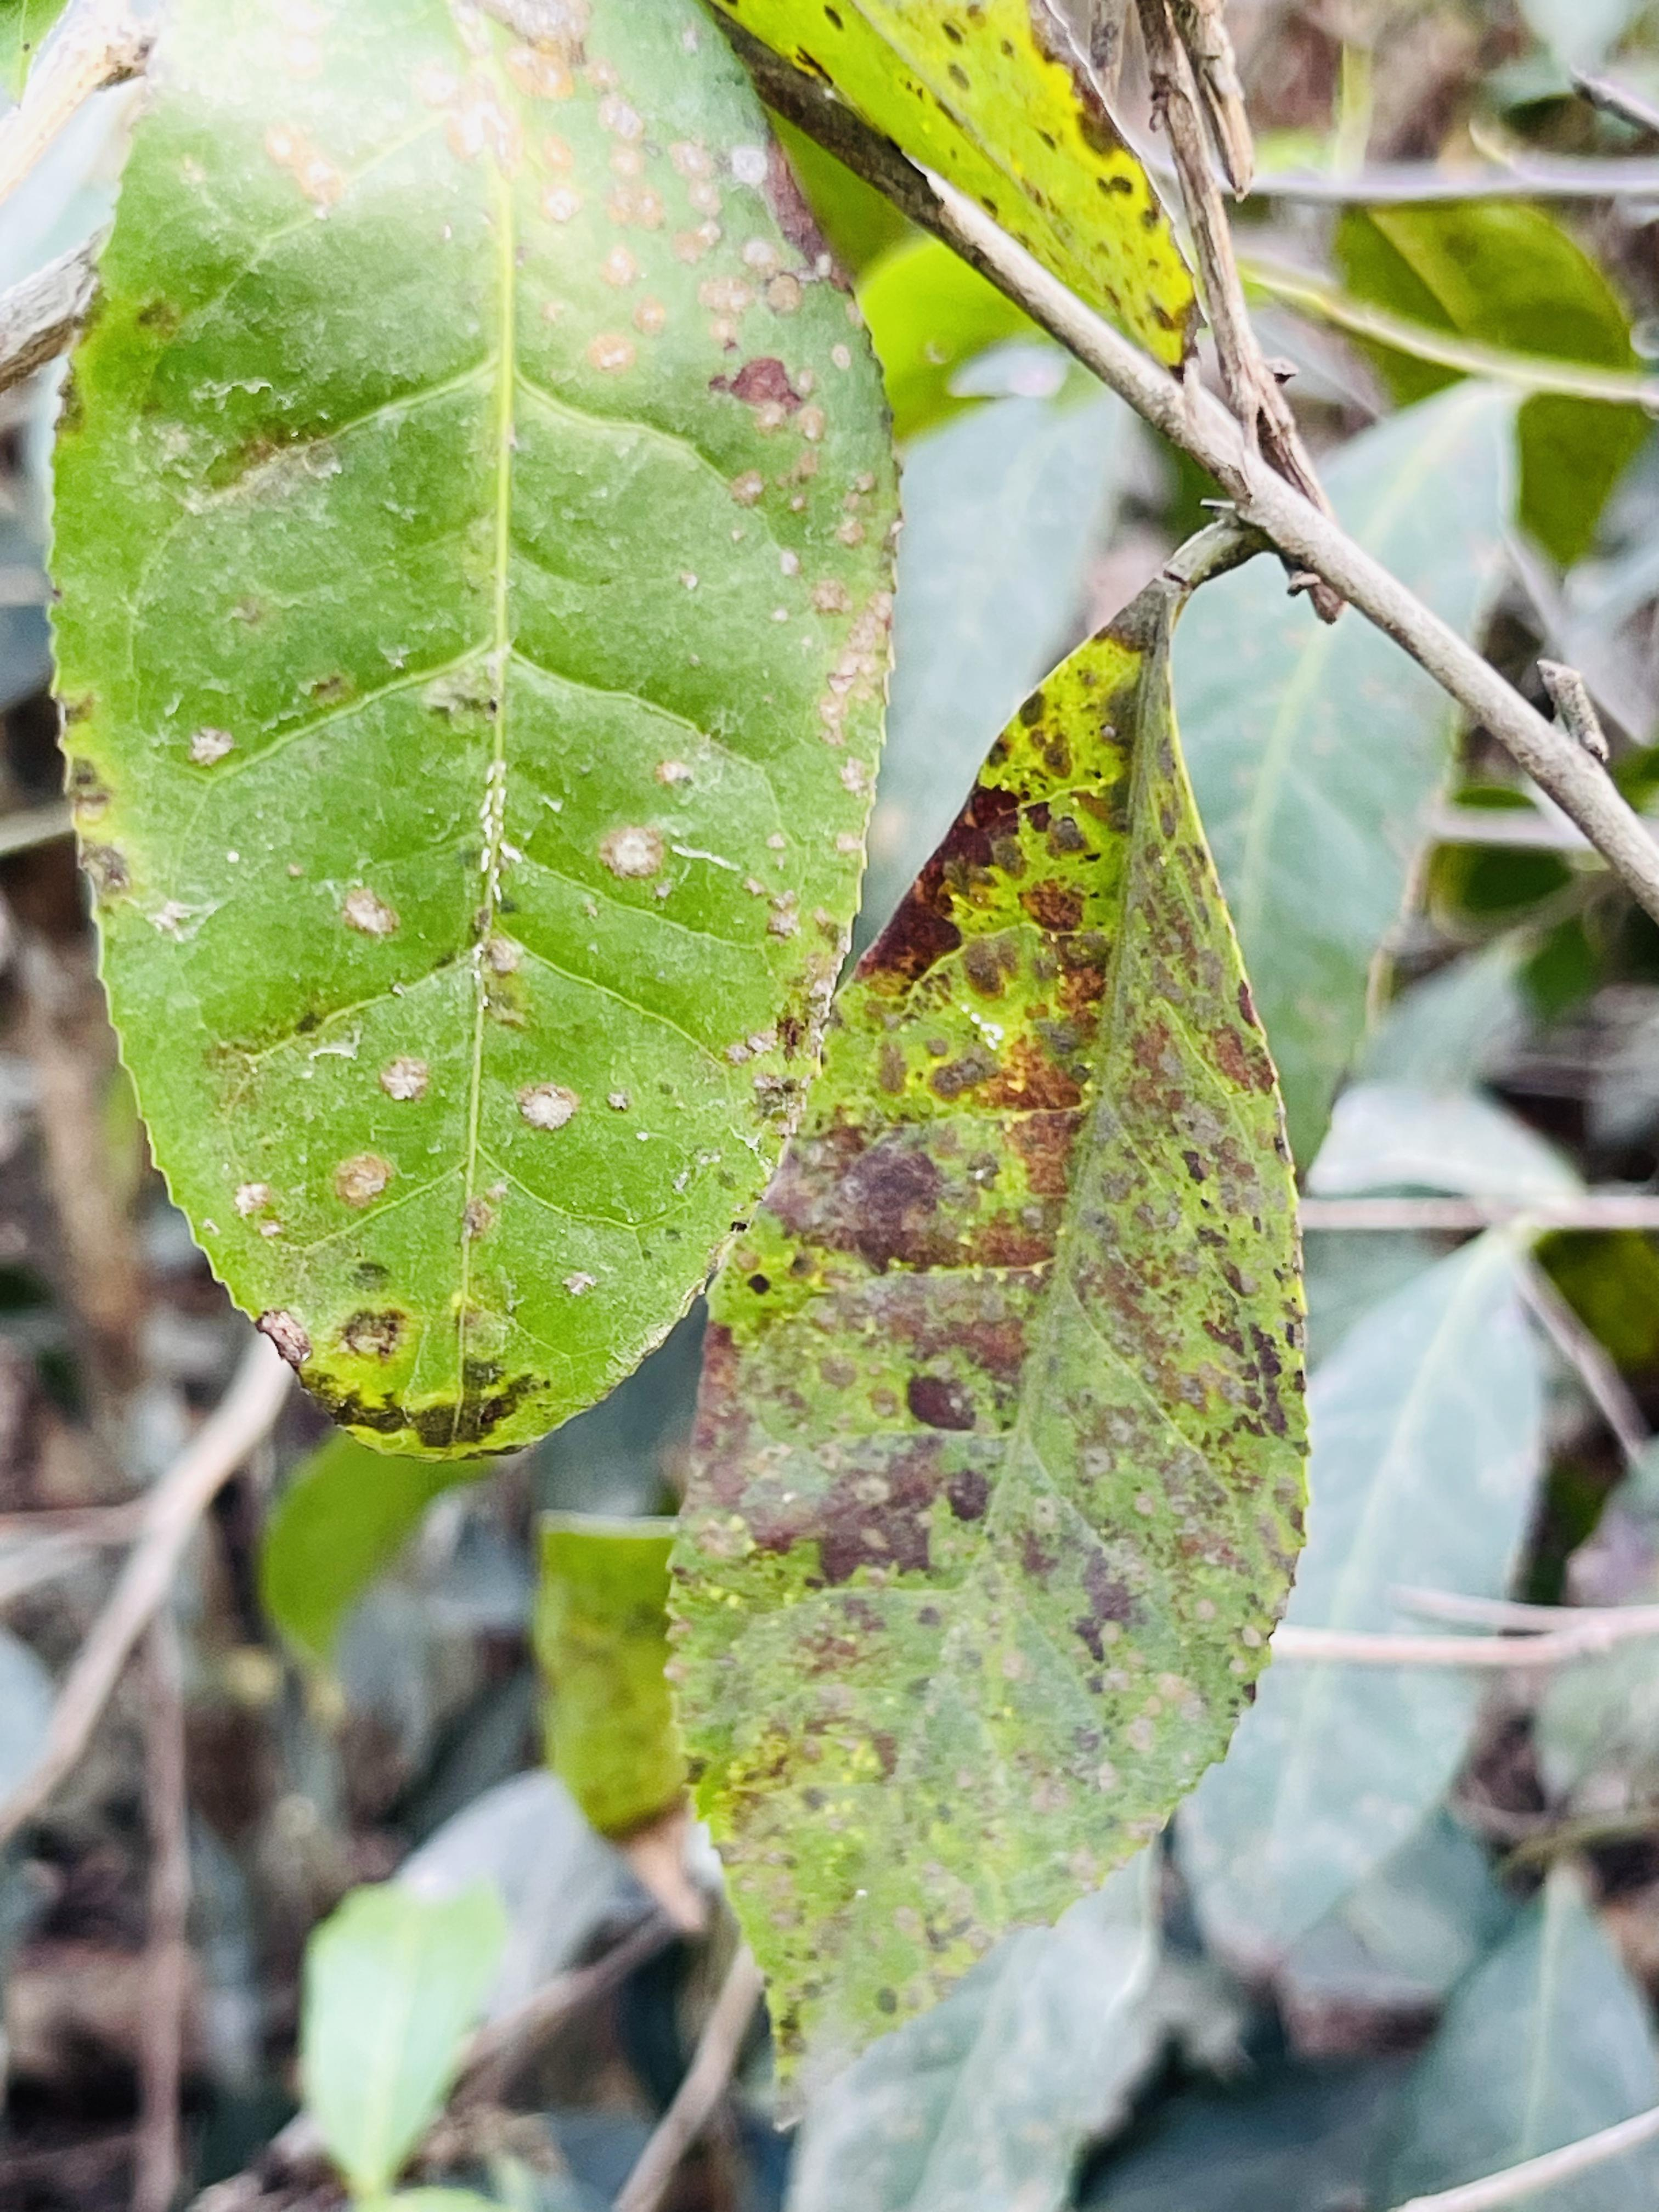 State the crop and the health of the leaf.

tea, red rust
